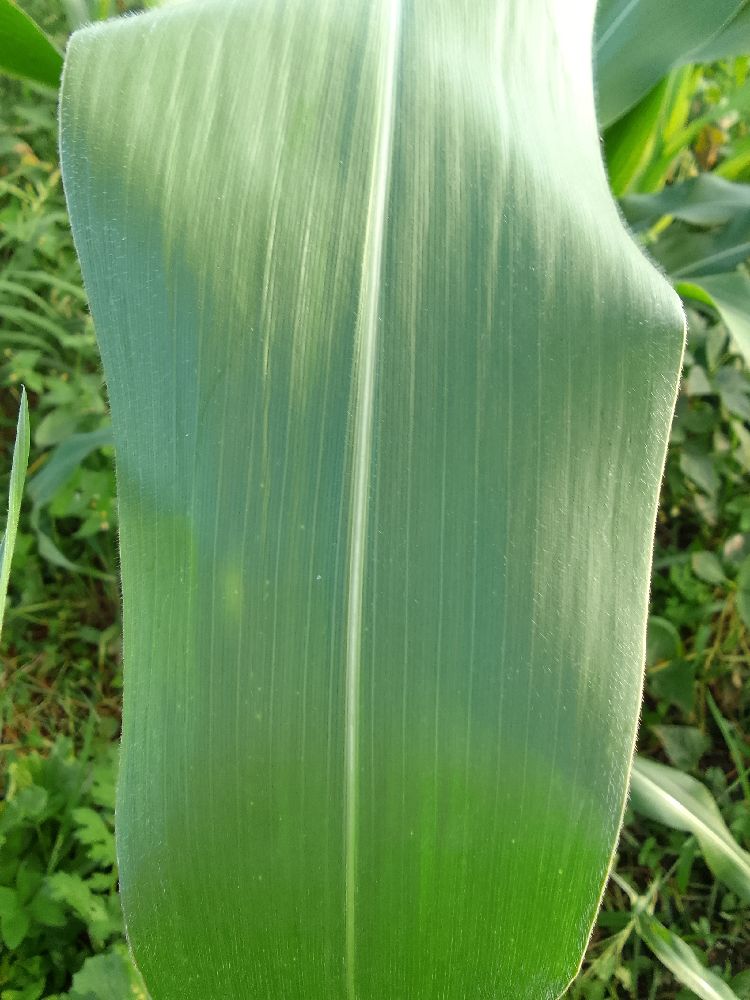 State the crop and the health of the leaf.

maize, healthy
